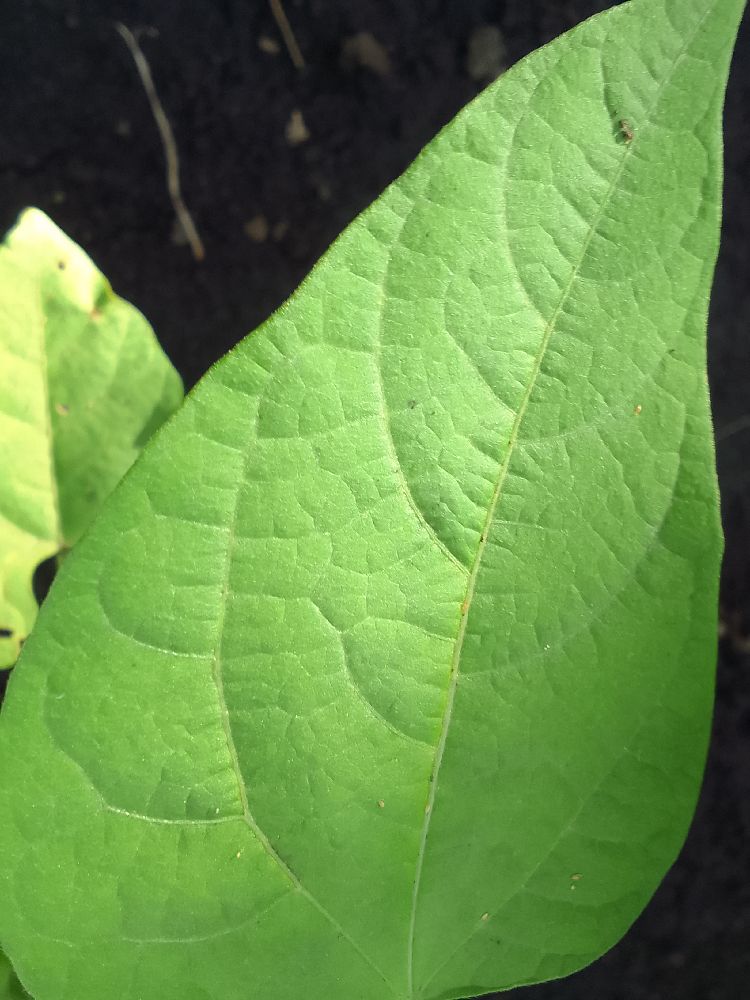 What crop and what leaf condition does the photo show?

common bean, healthy
